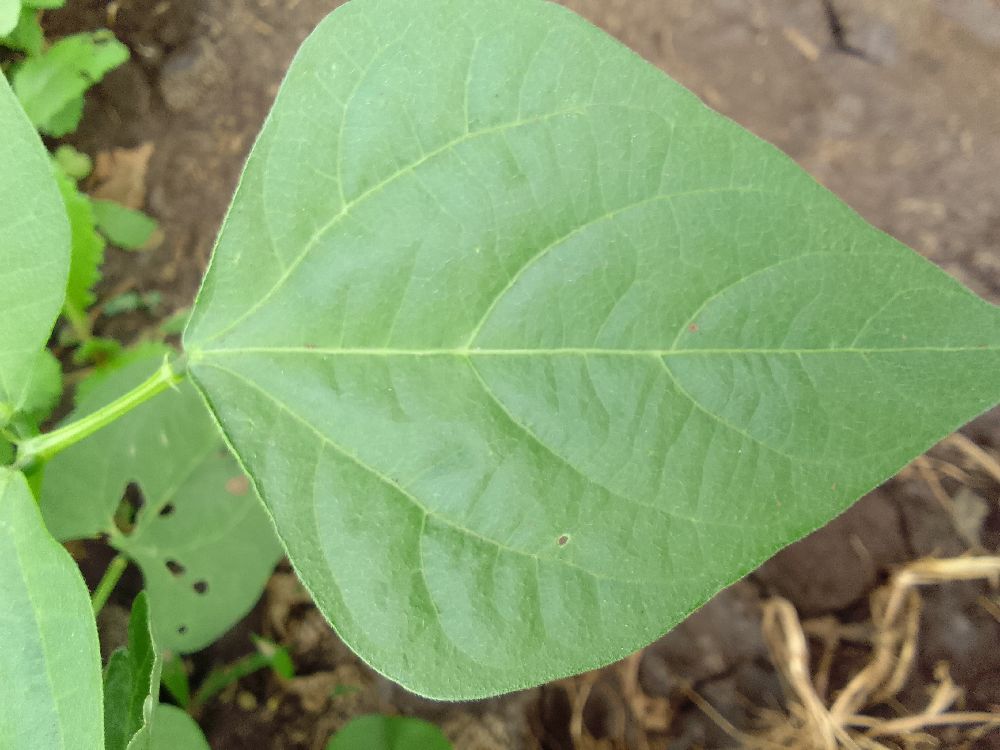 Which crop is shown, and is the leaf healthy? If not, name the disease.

common bean, healthy
